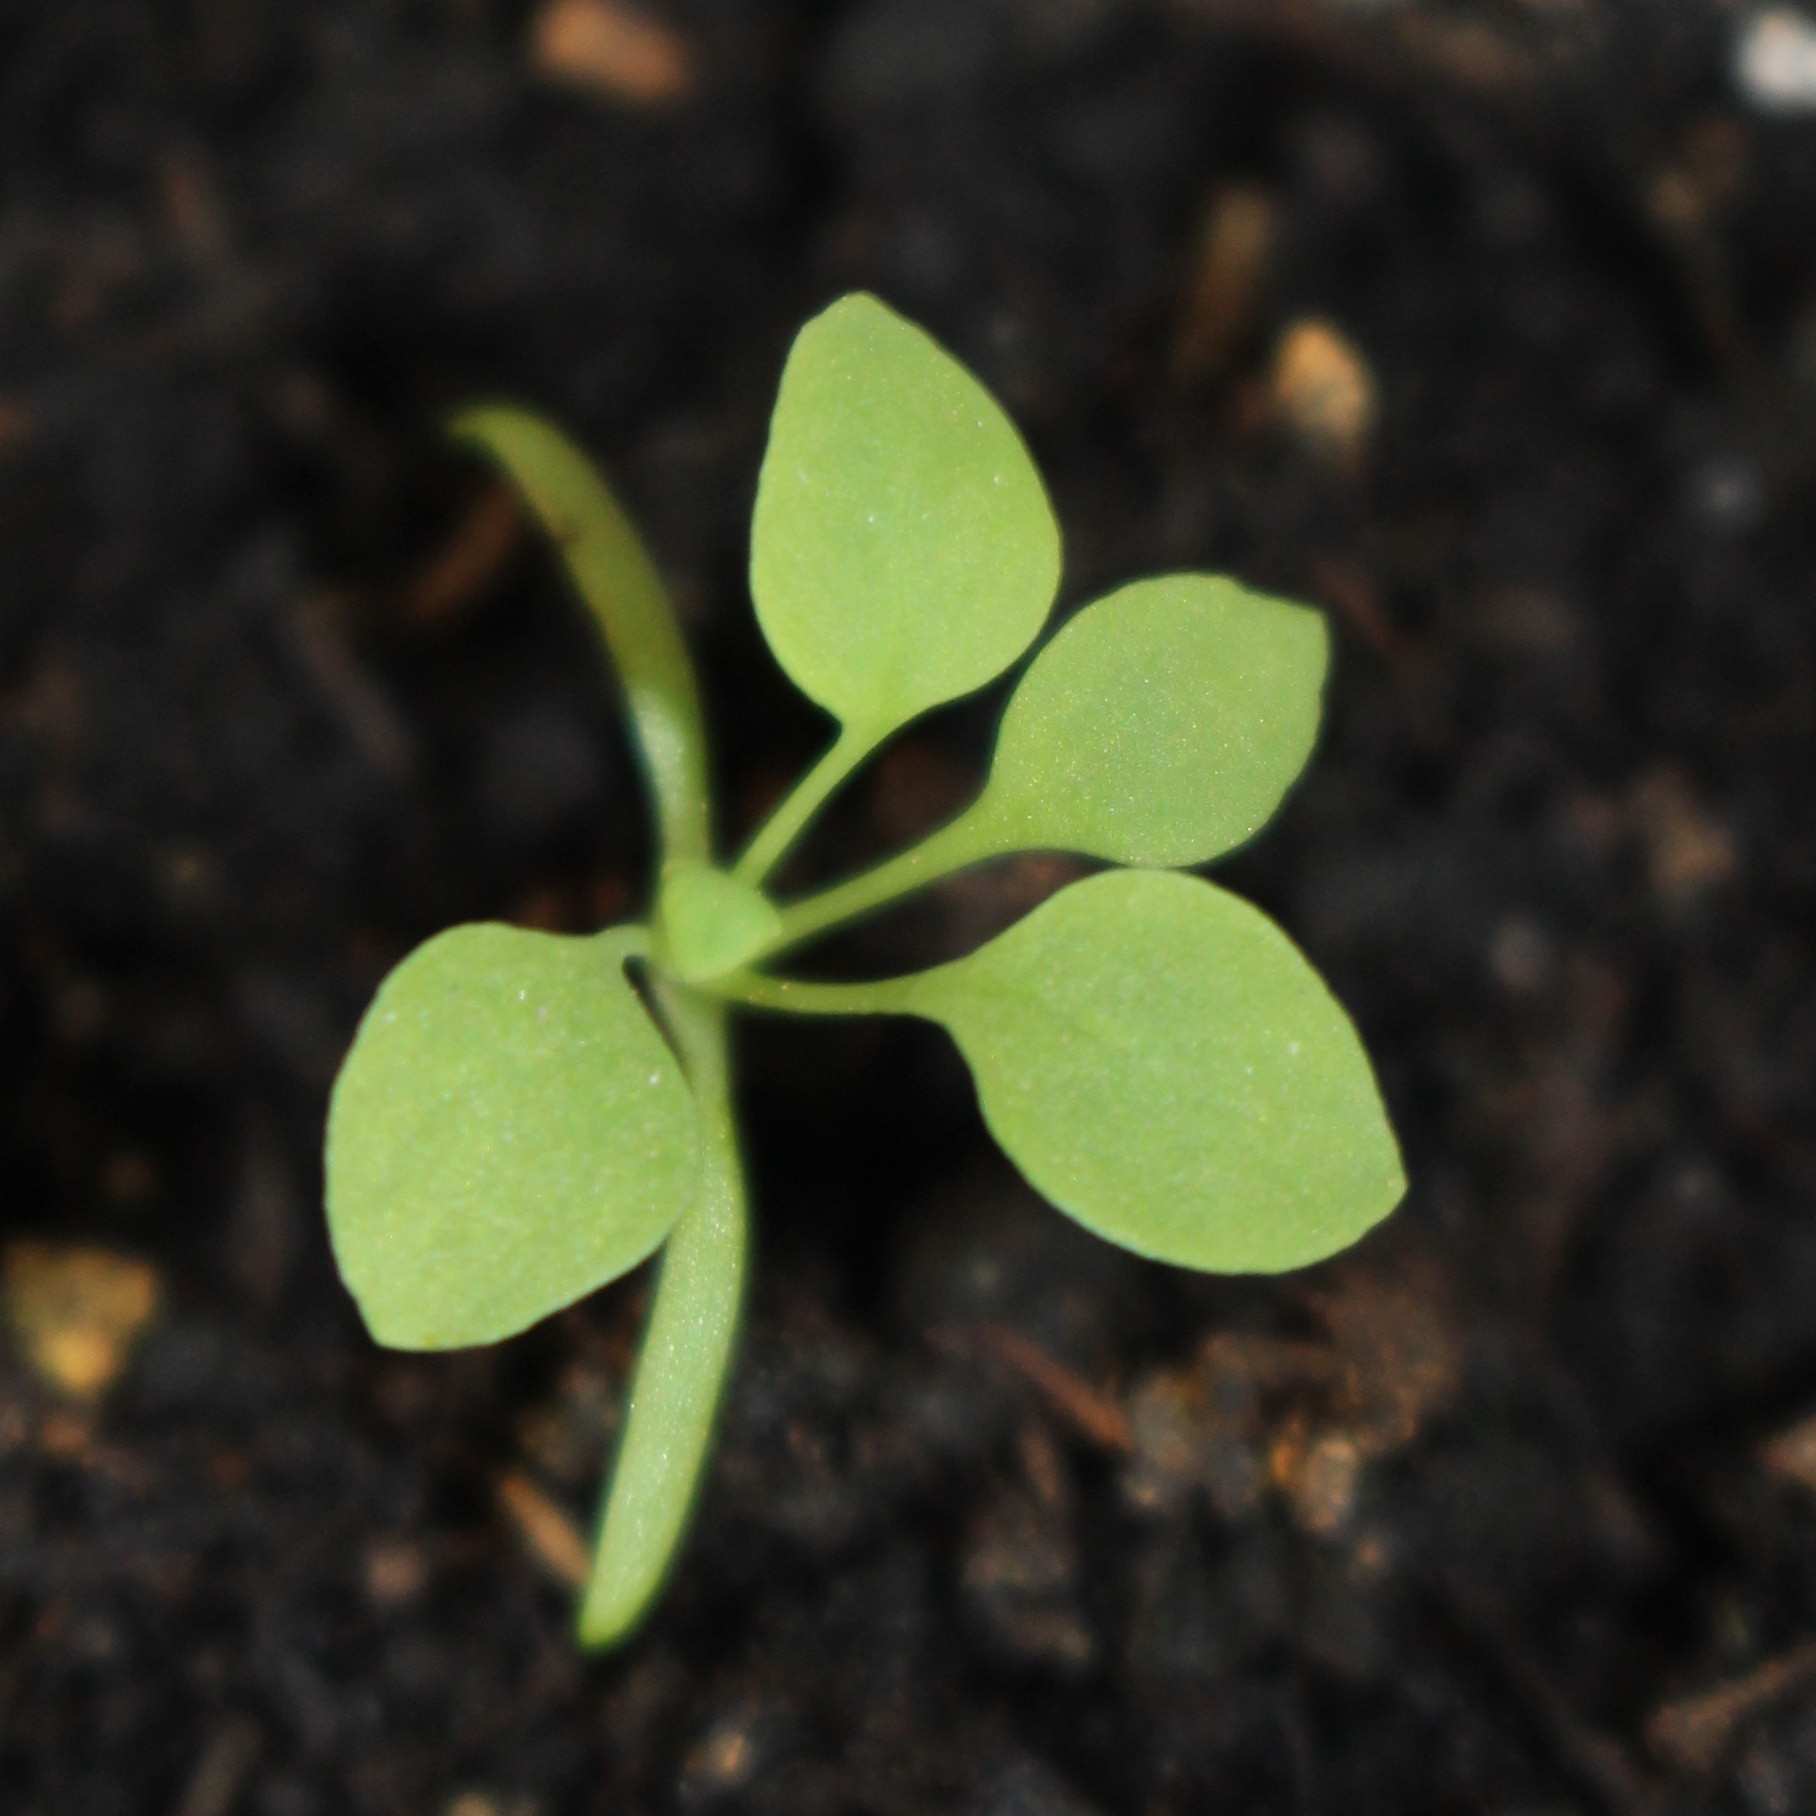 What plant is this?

Papaver rhoeas
